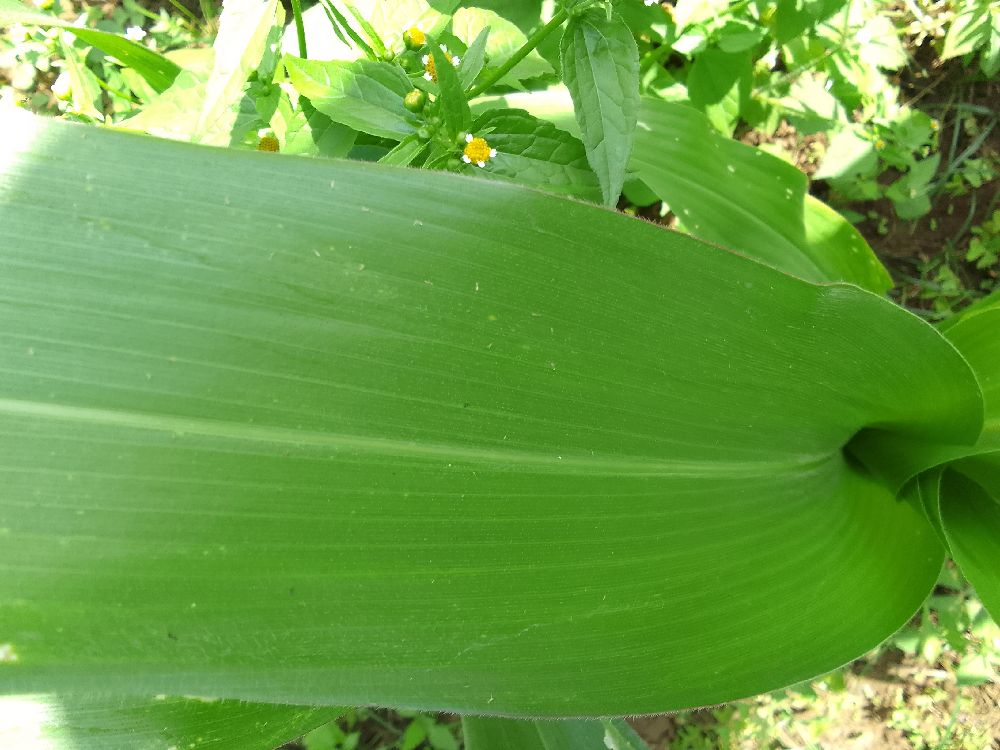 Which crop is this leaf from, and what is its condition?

maize, healthy
